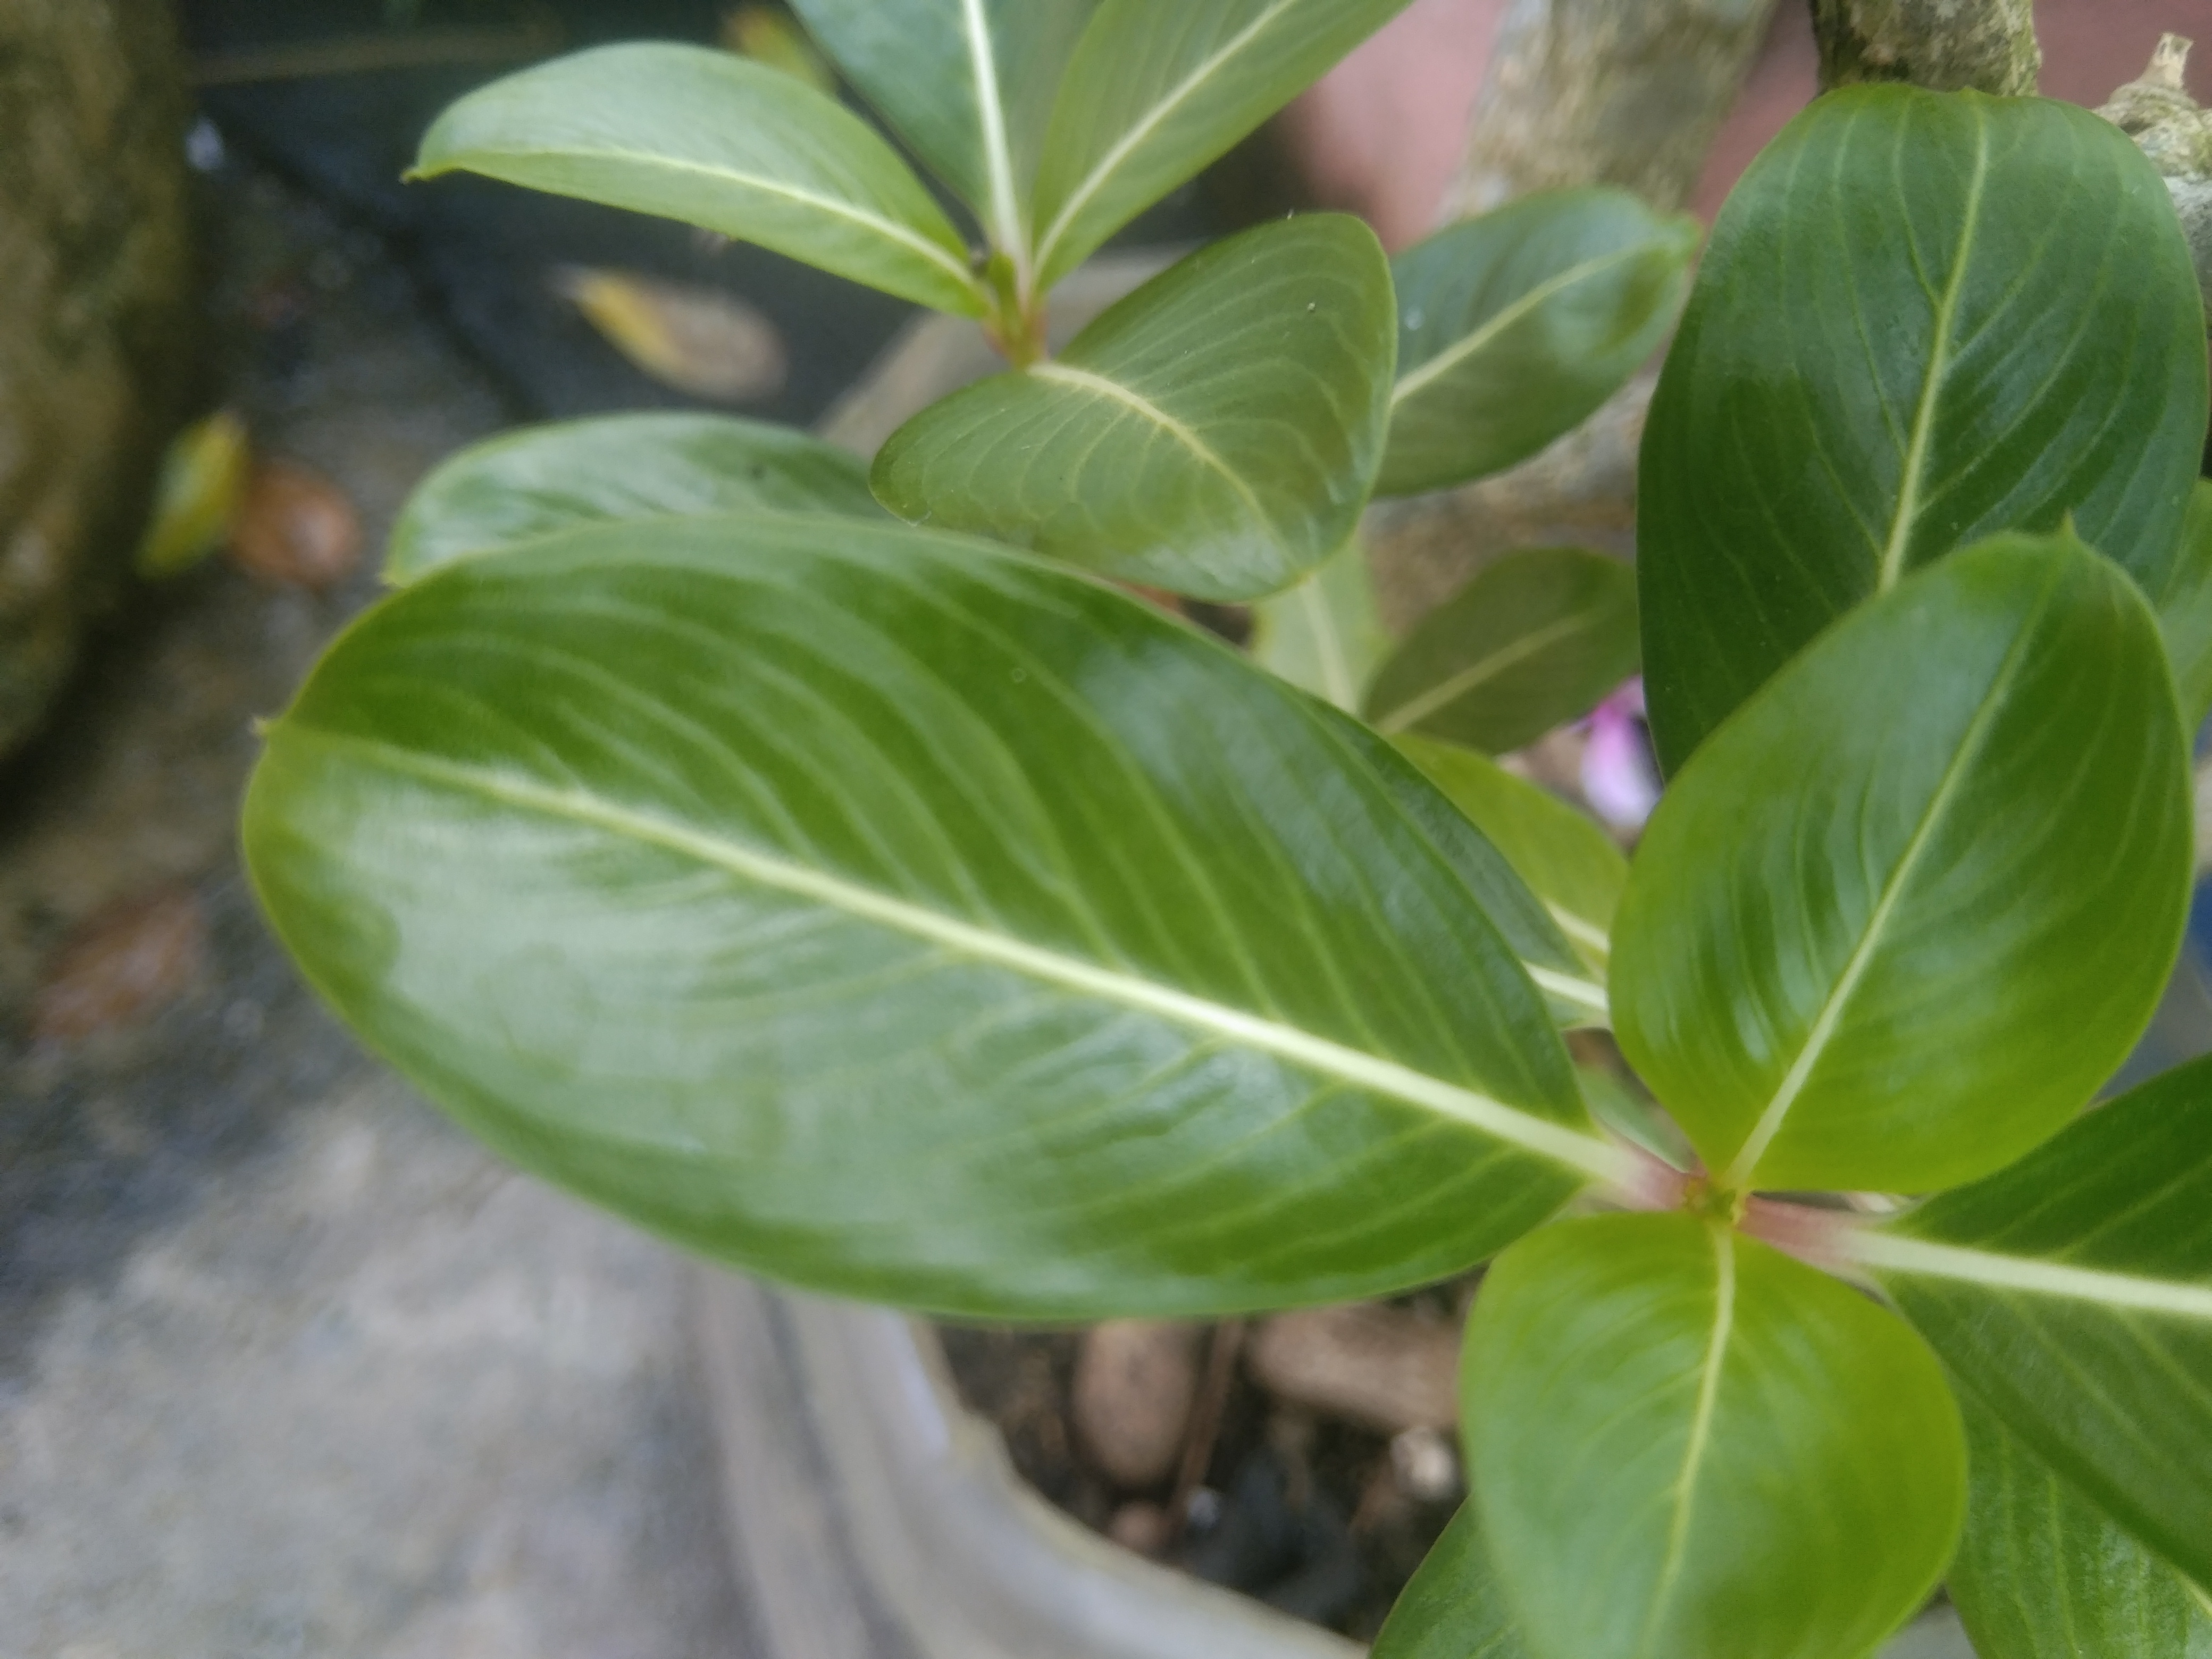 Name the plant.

rose periwinkle
